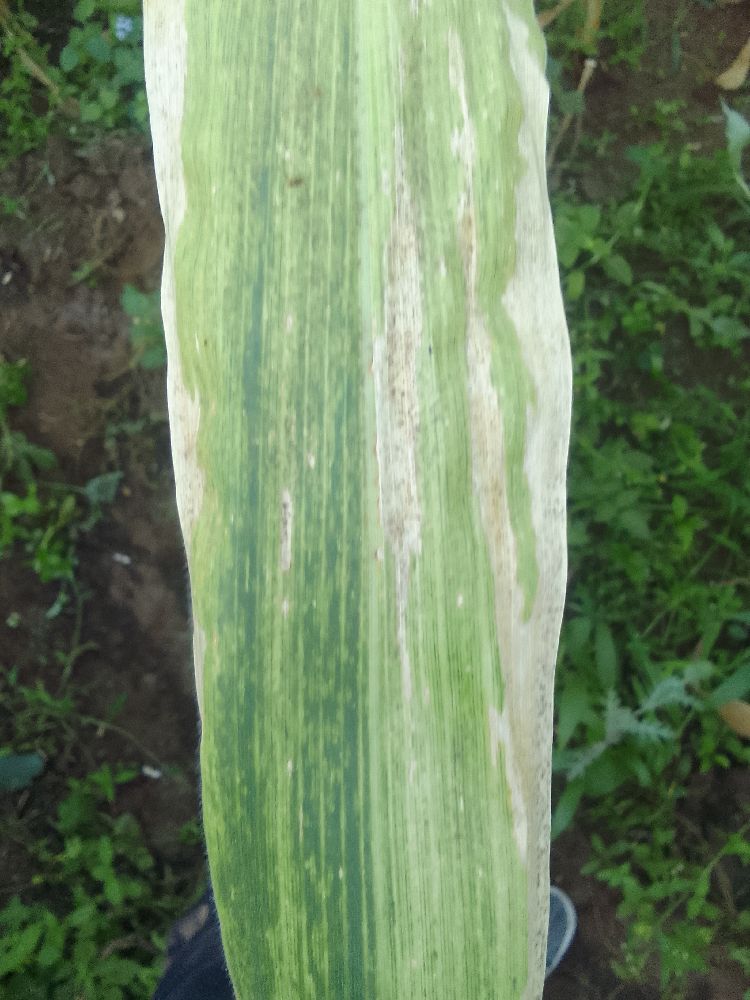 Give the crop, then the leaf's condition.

maize, maize lethal necrosis
